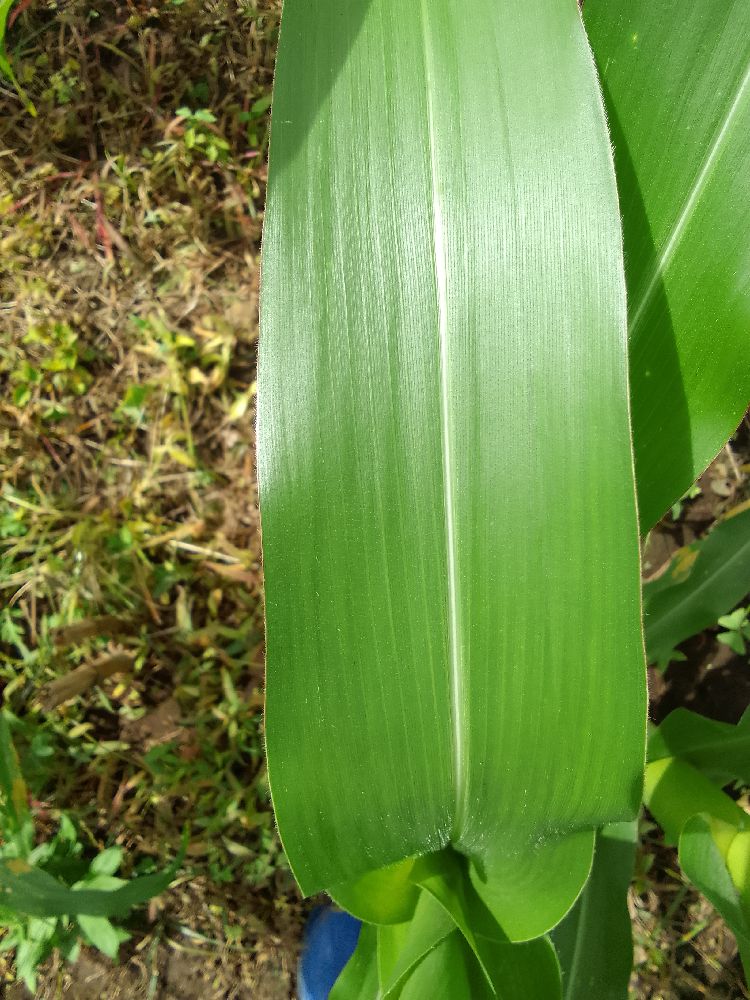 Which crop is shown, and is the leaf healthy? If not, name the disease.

maize, healthy
